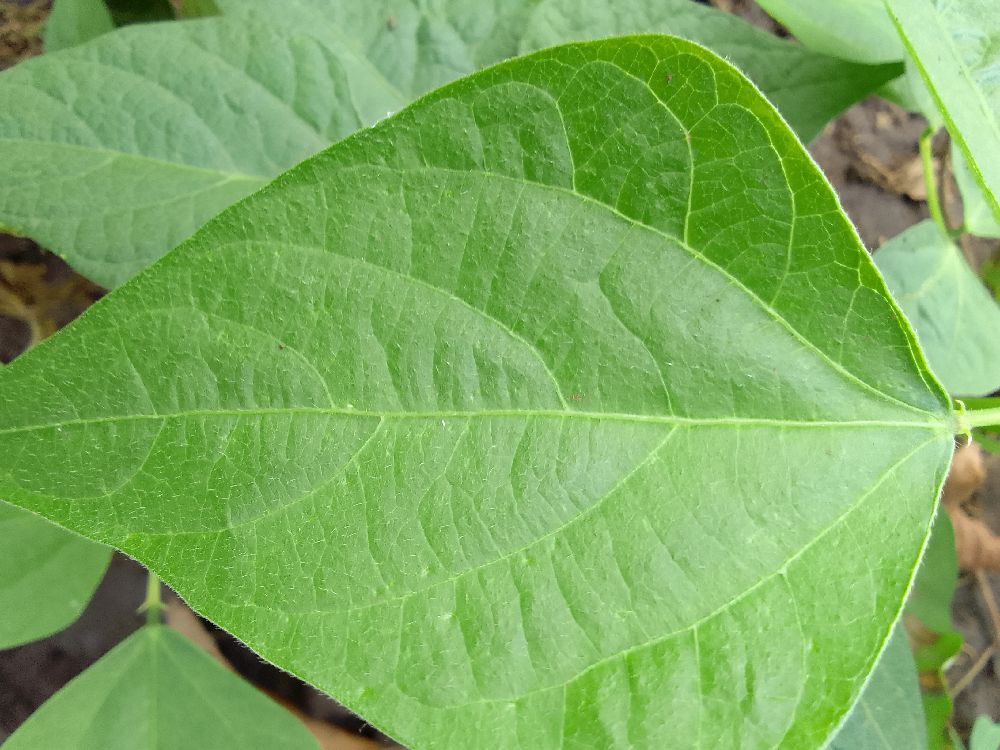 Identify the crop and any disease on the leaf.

common bean, healthy
